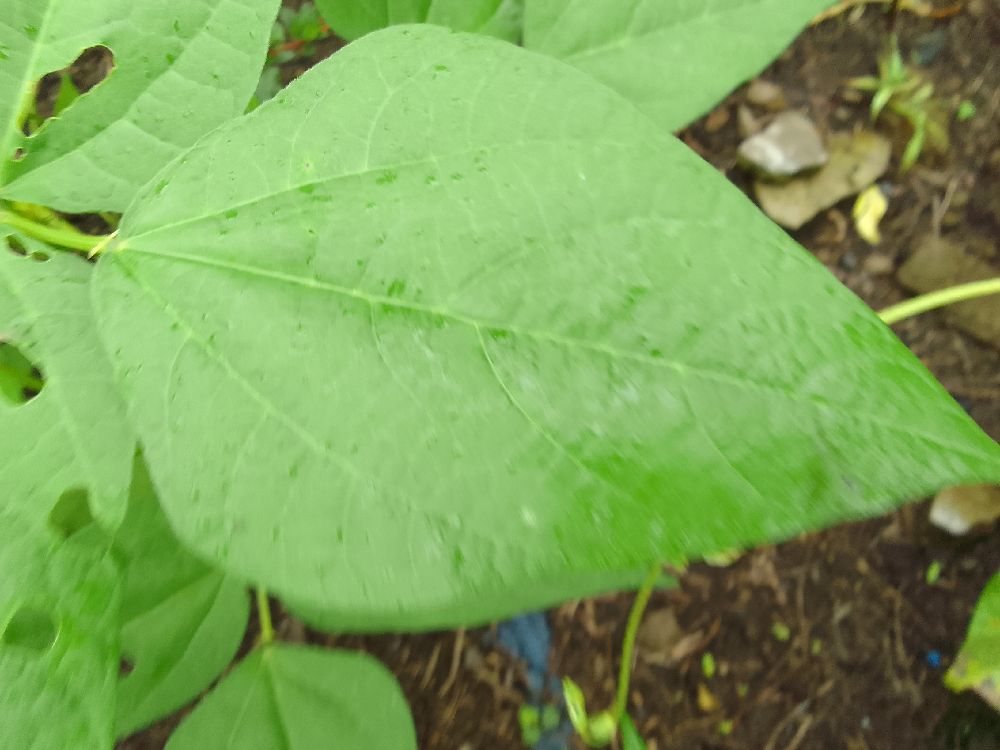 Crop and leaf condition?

common bean, healthy
